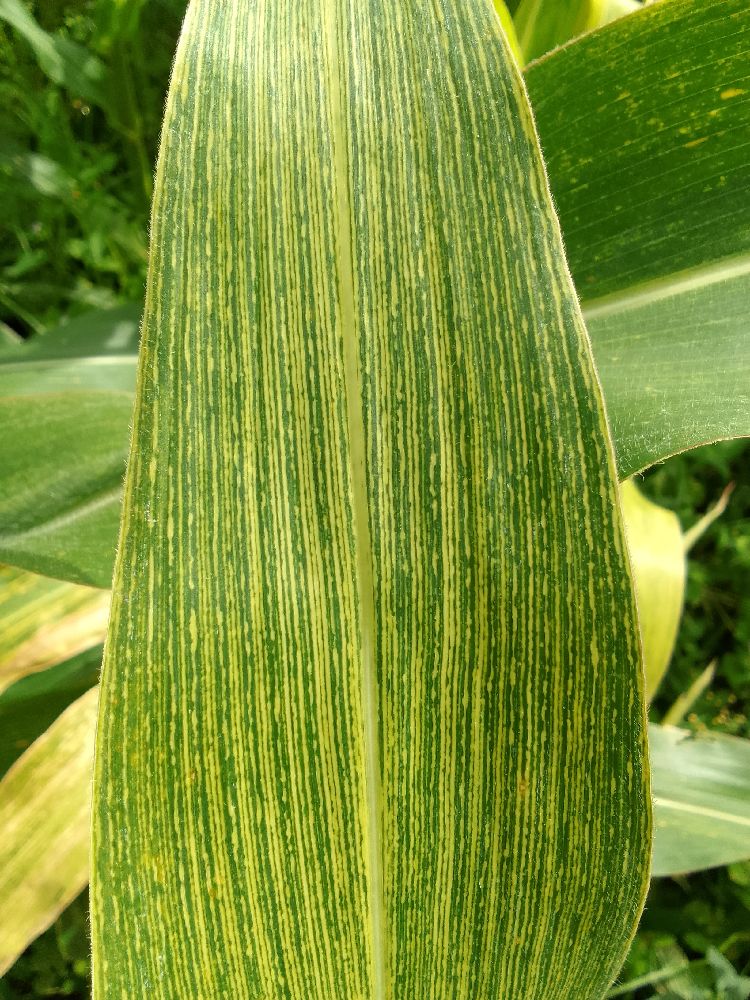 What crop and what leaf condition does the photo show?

maize, maize streak virus
